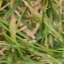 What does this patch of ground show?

grass
